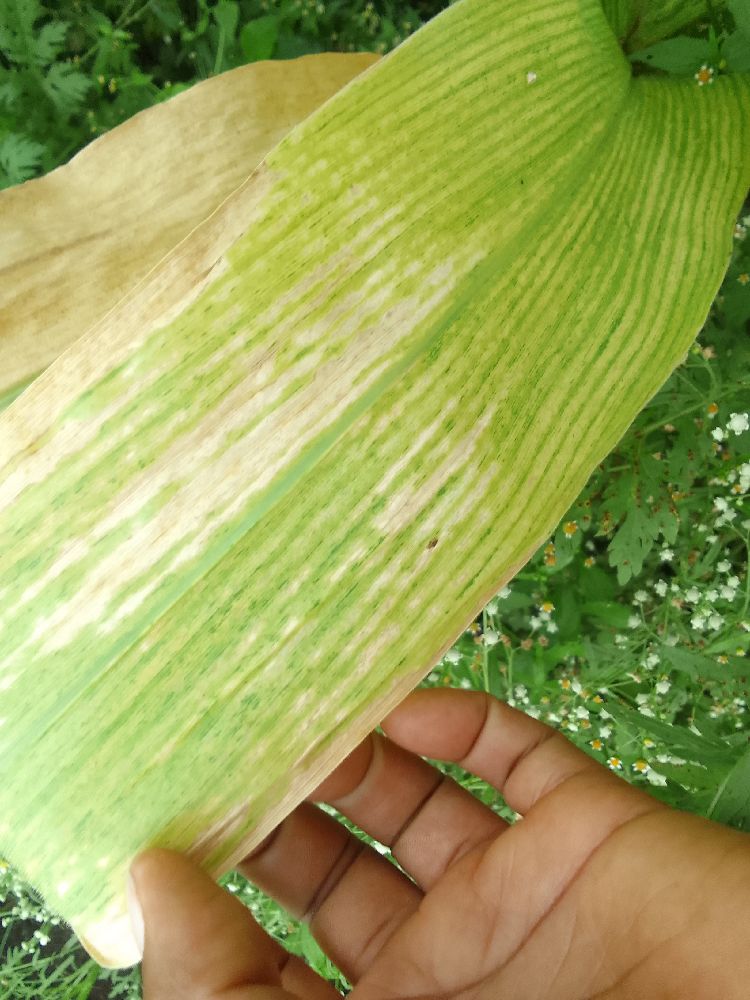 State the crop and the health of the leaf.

maize, maize lethal necrosis
